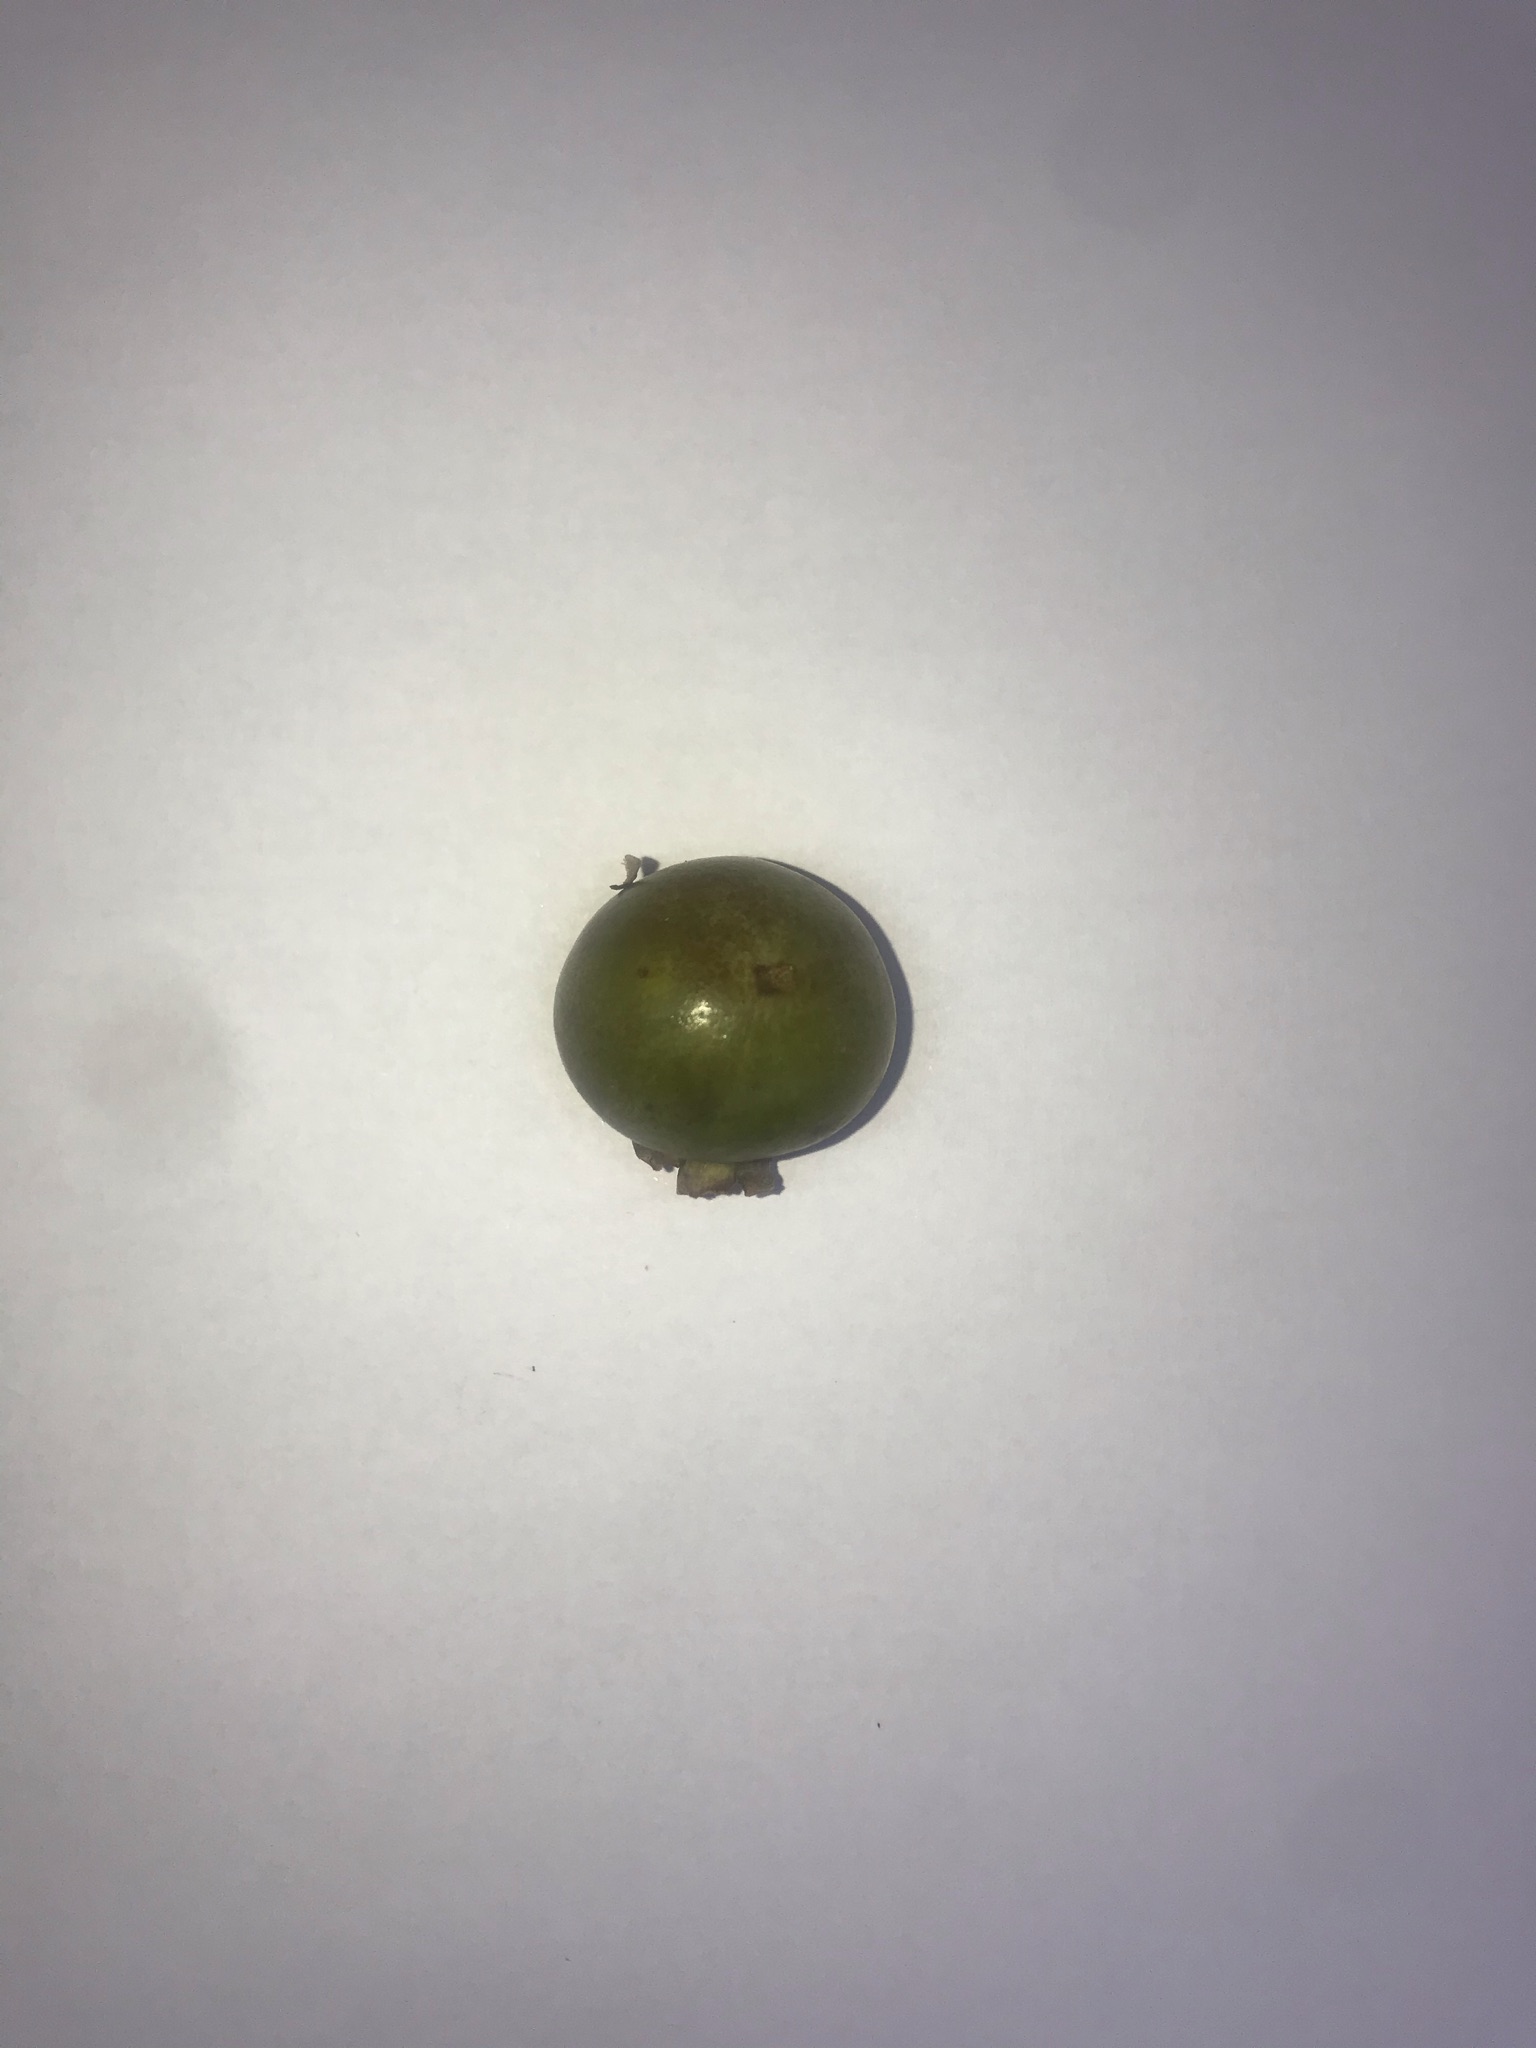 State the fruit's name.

gabiroba
